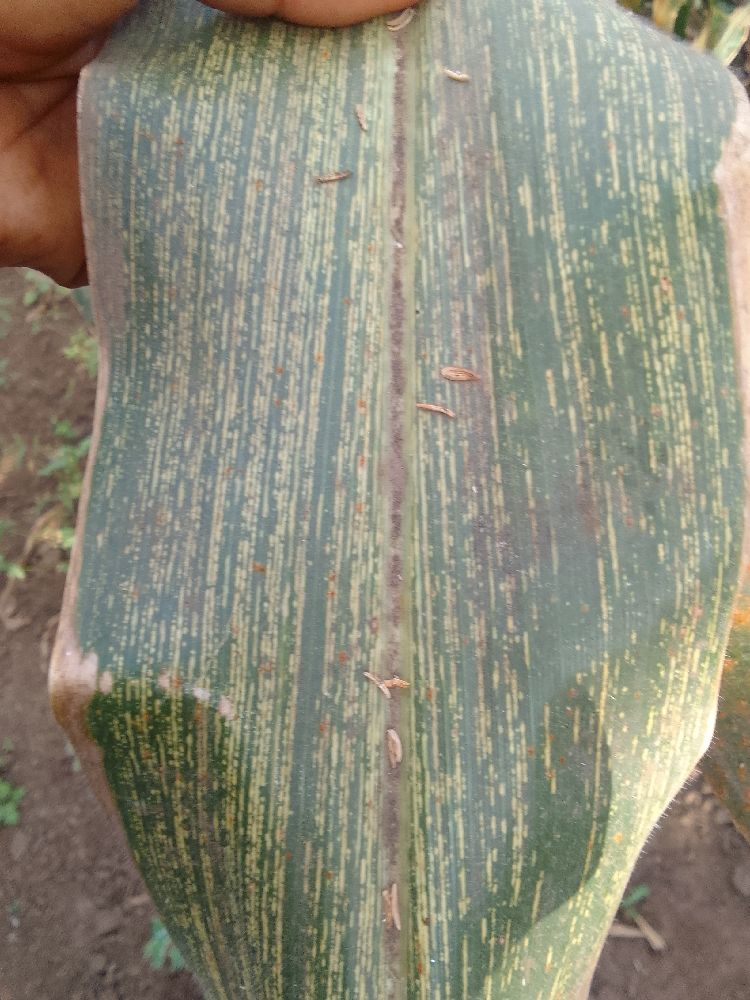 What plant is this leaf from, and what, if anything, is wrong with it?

maize, maize streak virus
